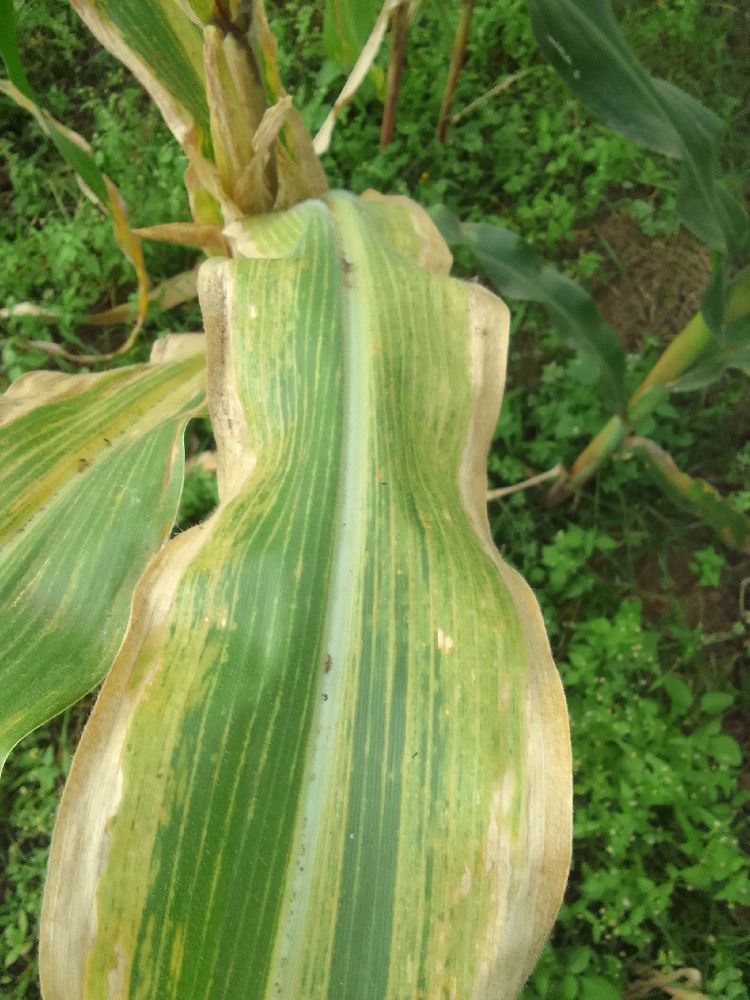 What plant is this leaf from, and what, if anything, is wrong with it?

maize, maize lethal necrosis
